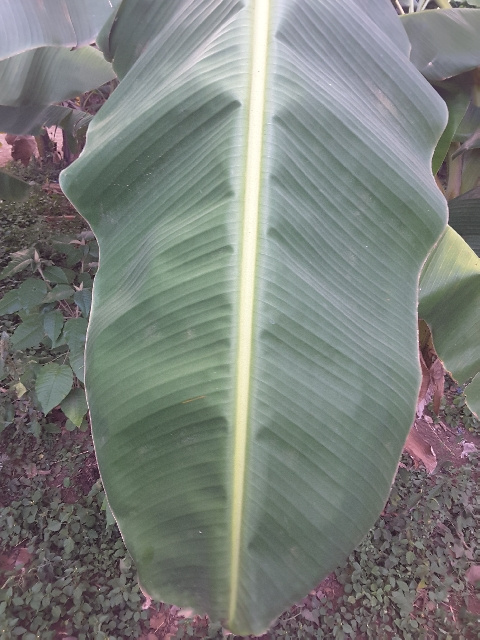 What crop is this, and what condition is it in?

banana, healthy
